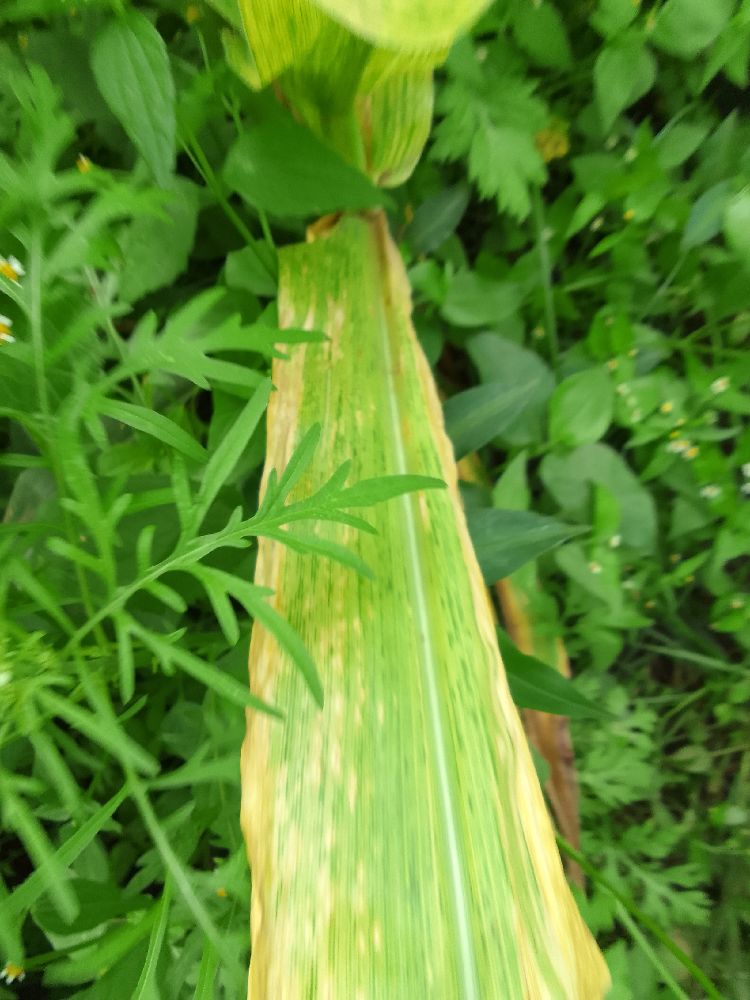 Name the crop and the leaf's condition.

maize, maize lethal necrosis
